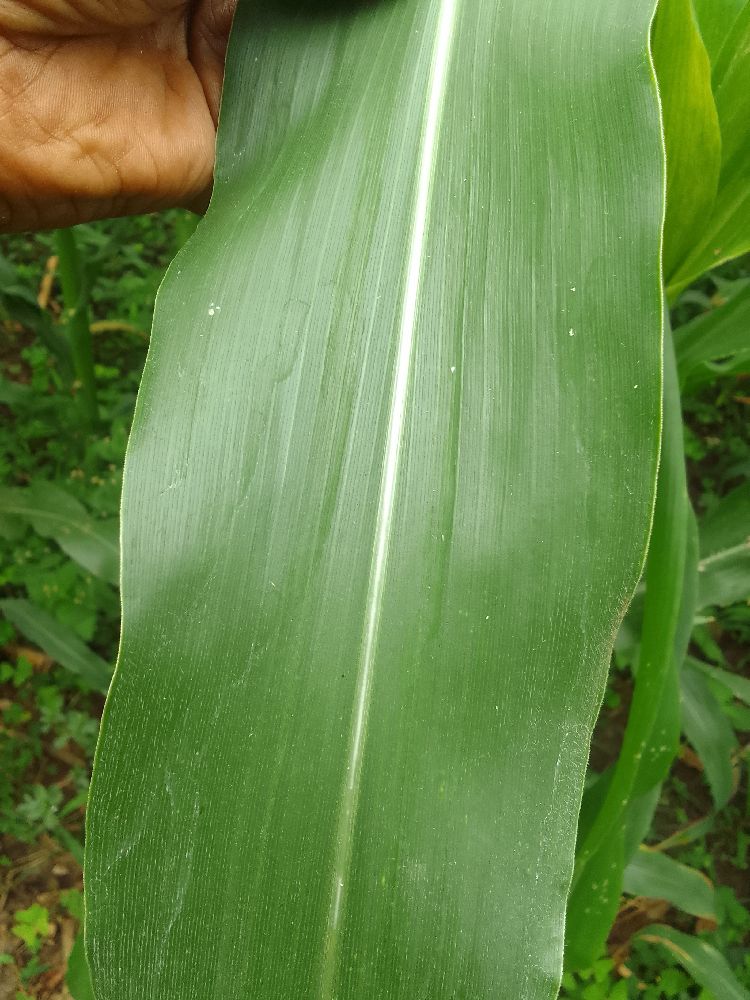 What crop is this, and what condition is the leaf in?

maize, healthy
